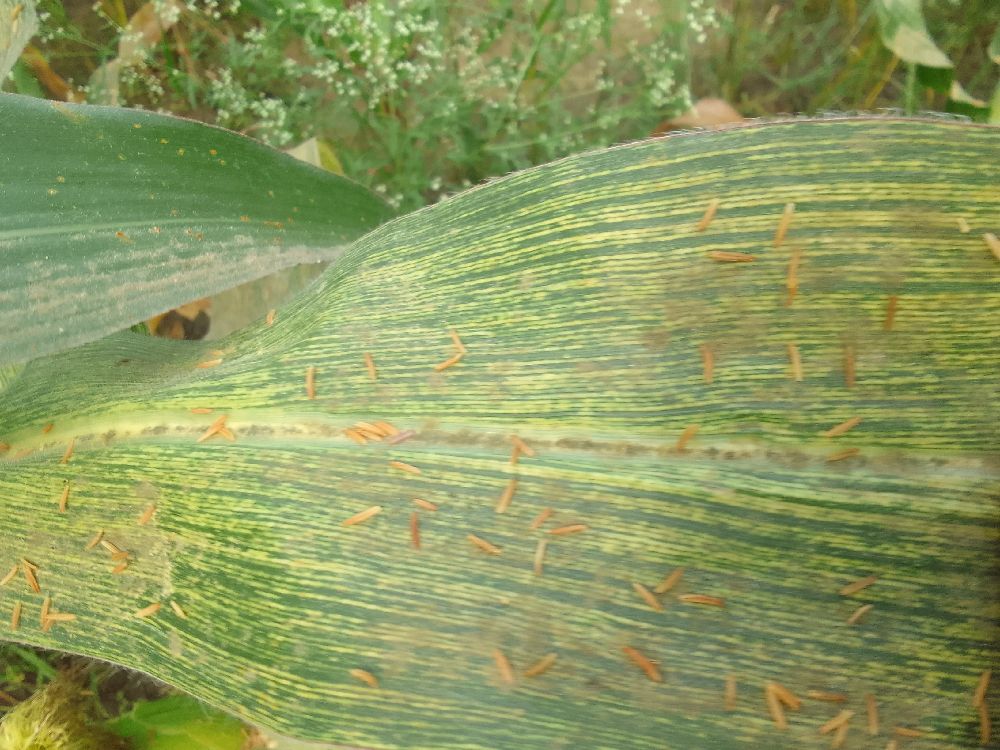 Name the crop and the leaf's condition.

maize, maize streak virus
